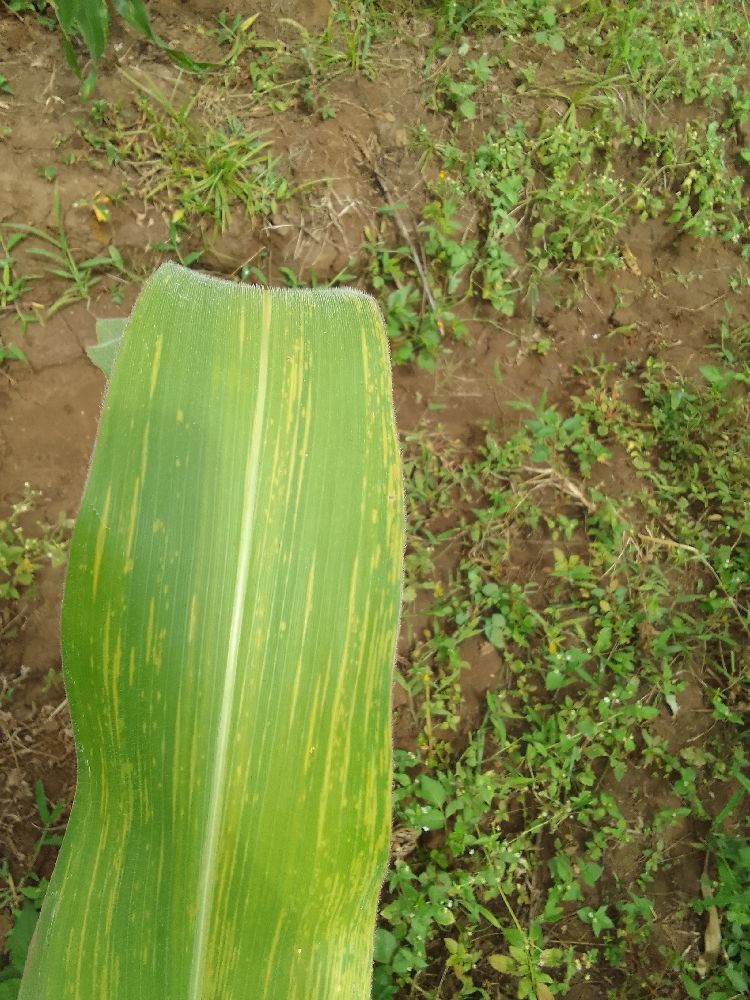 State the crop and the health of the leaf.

maize, maize lethal necrosis
